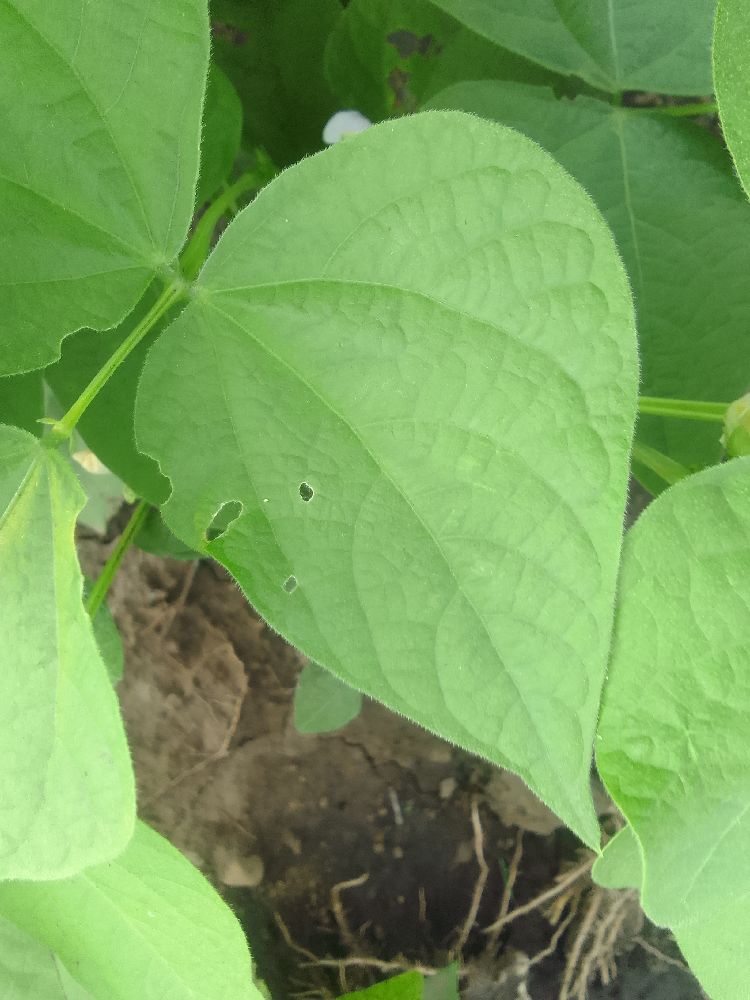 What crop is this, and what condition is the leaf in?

common bean, healthy
